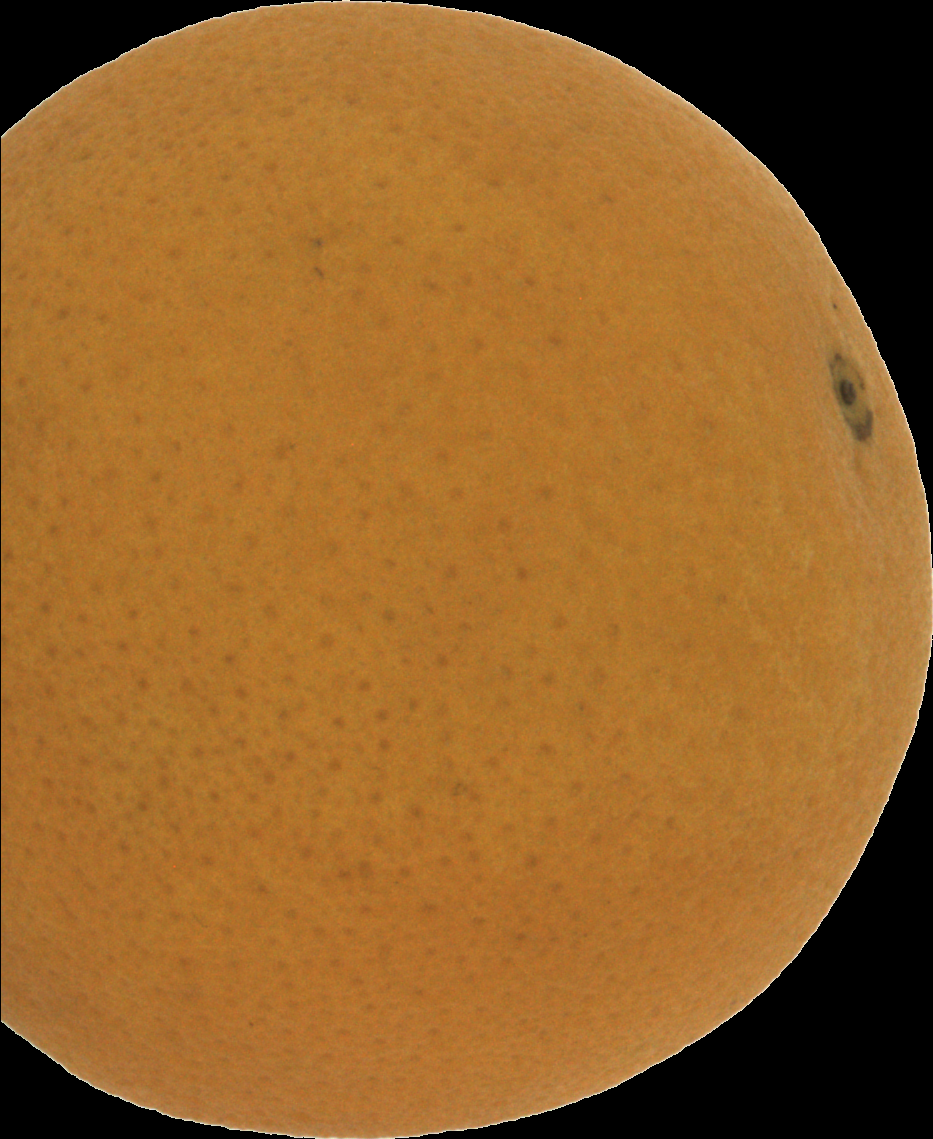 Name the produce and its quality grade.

orange, good
